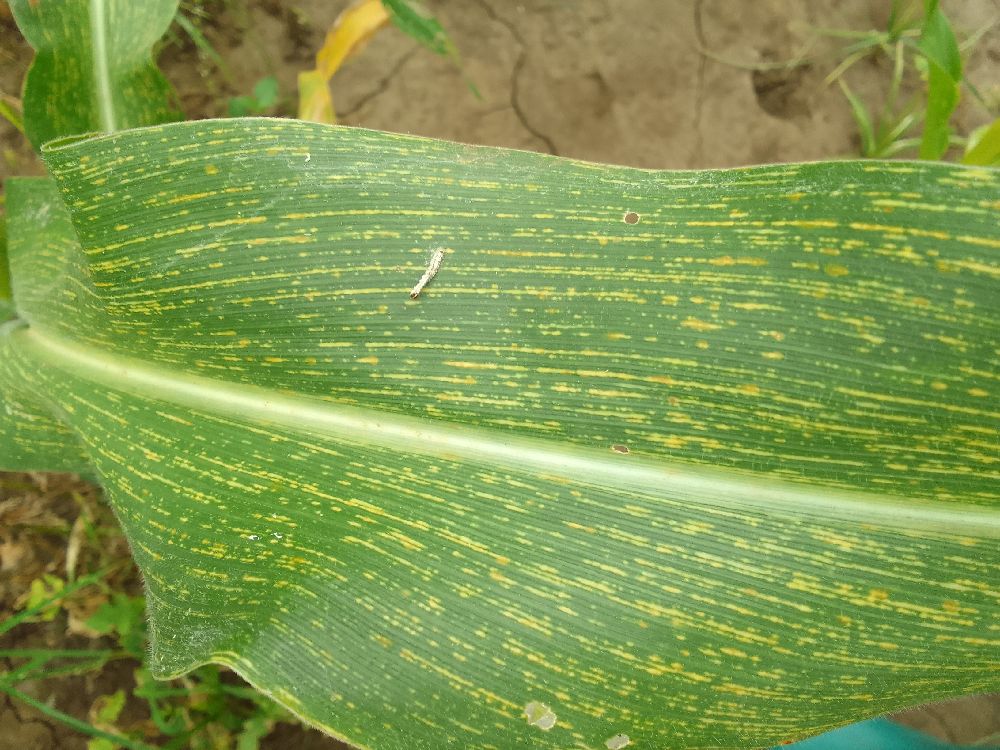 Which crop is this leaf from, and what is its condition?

maize, maize streak virus
